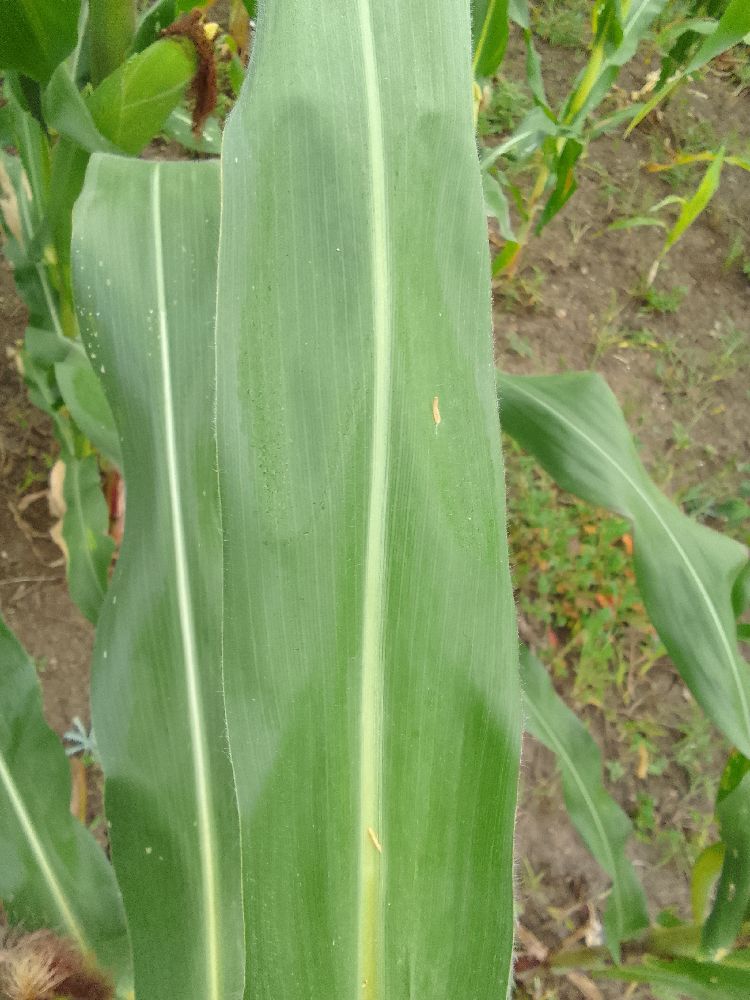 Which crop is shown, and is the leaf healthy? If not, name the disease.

maize, healthy
